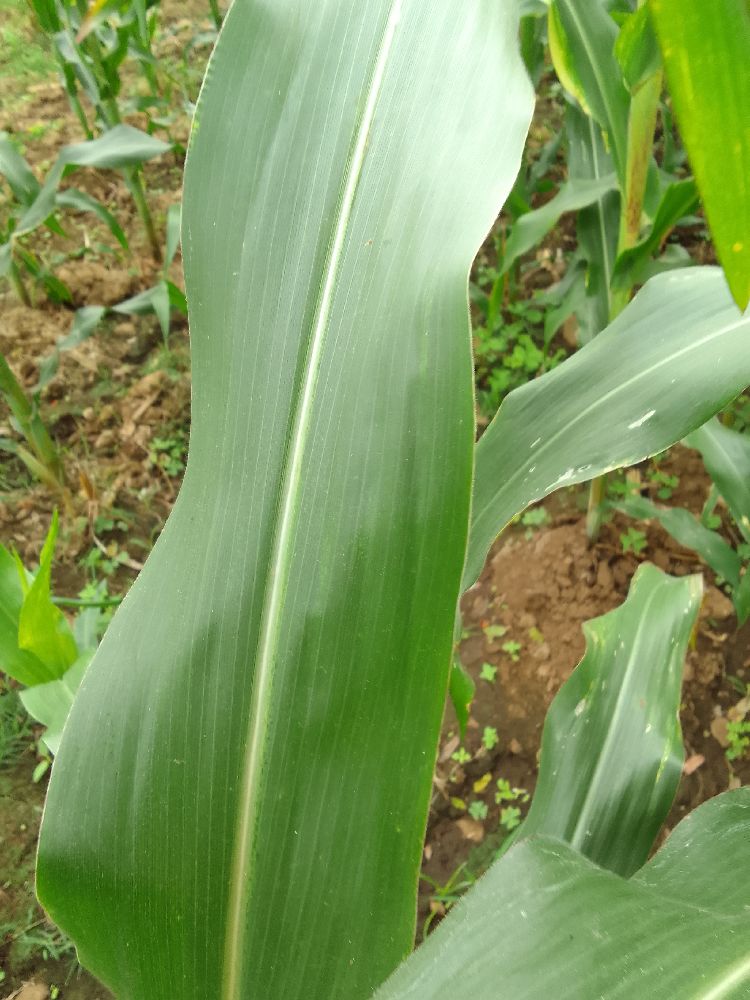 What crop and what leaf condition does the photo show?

maize, healthy
